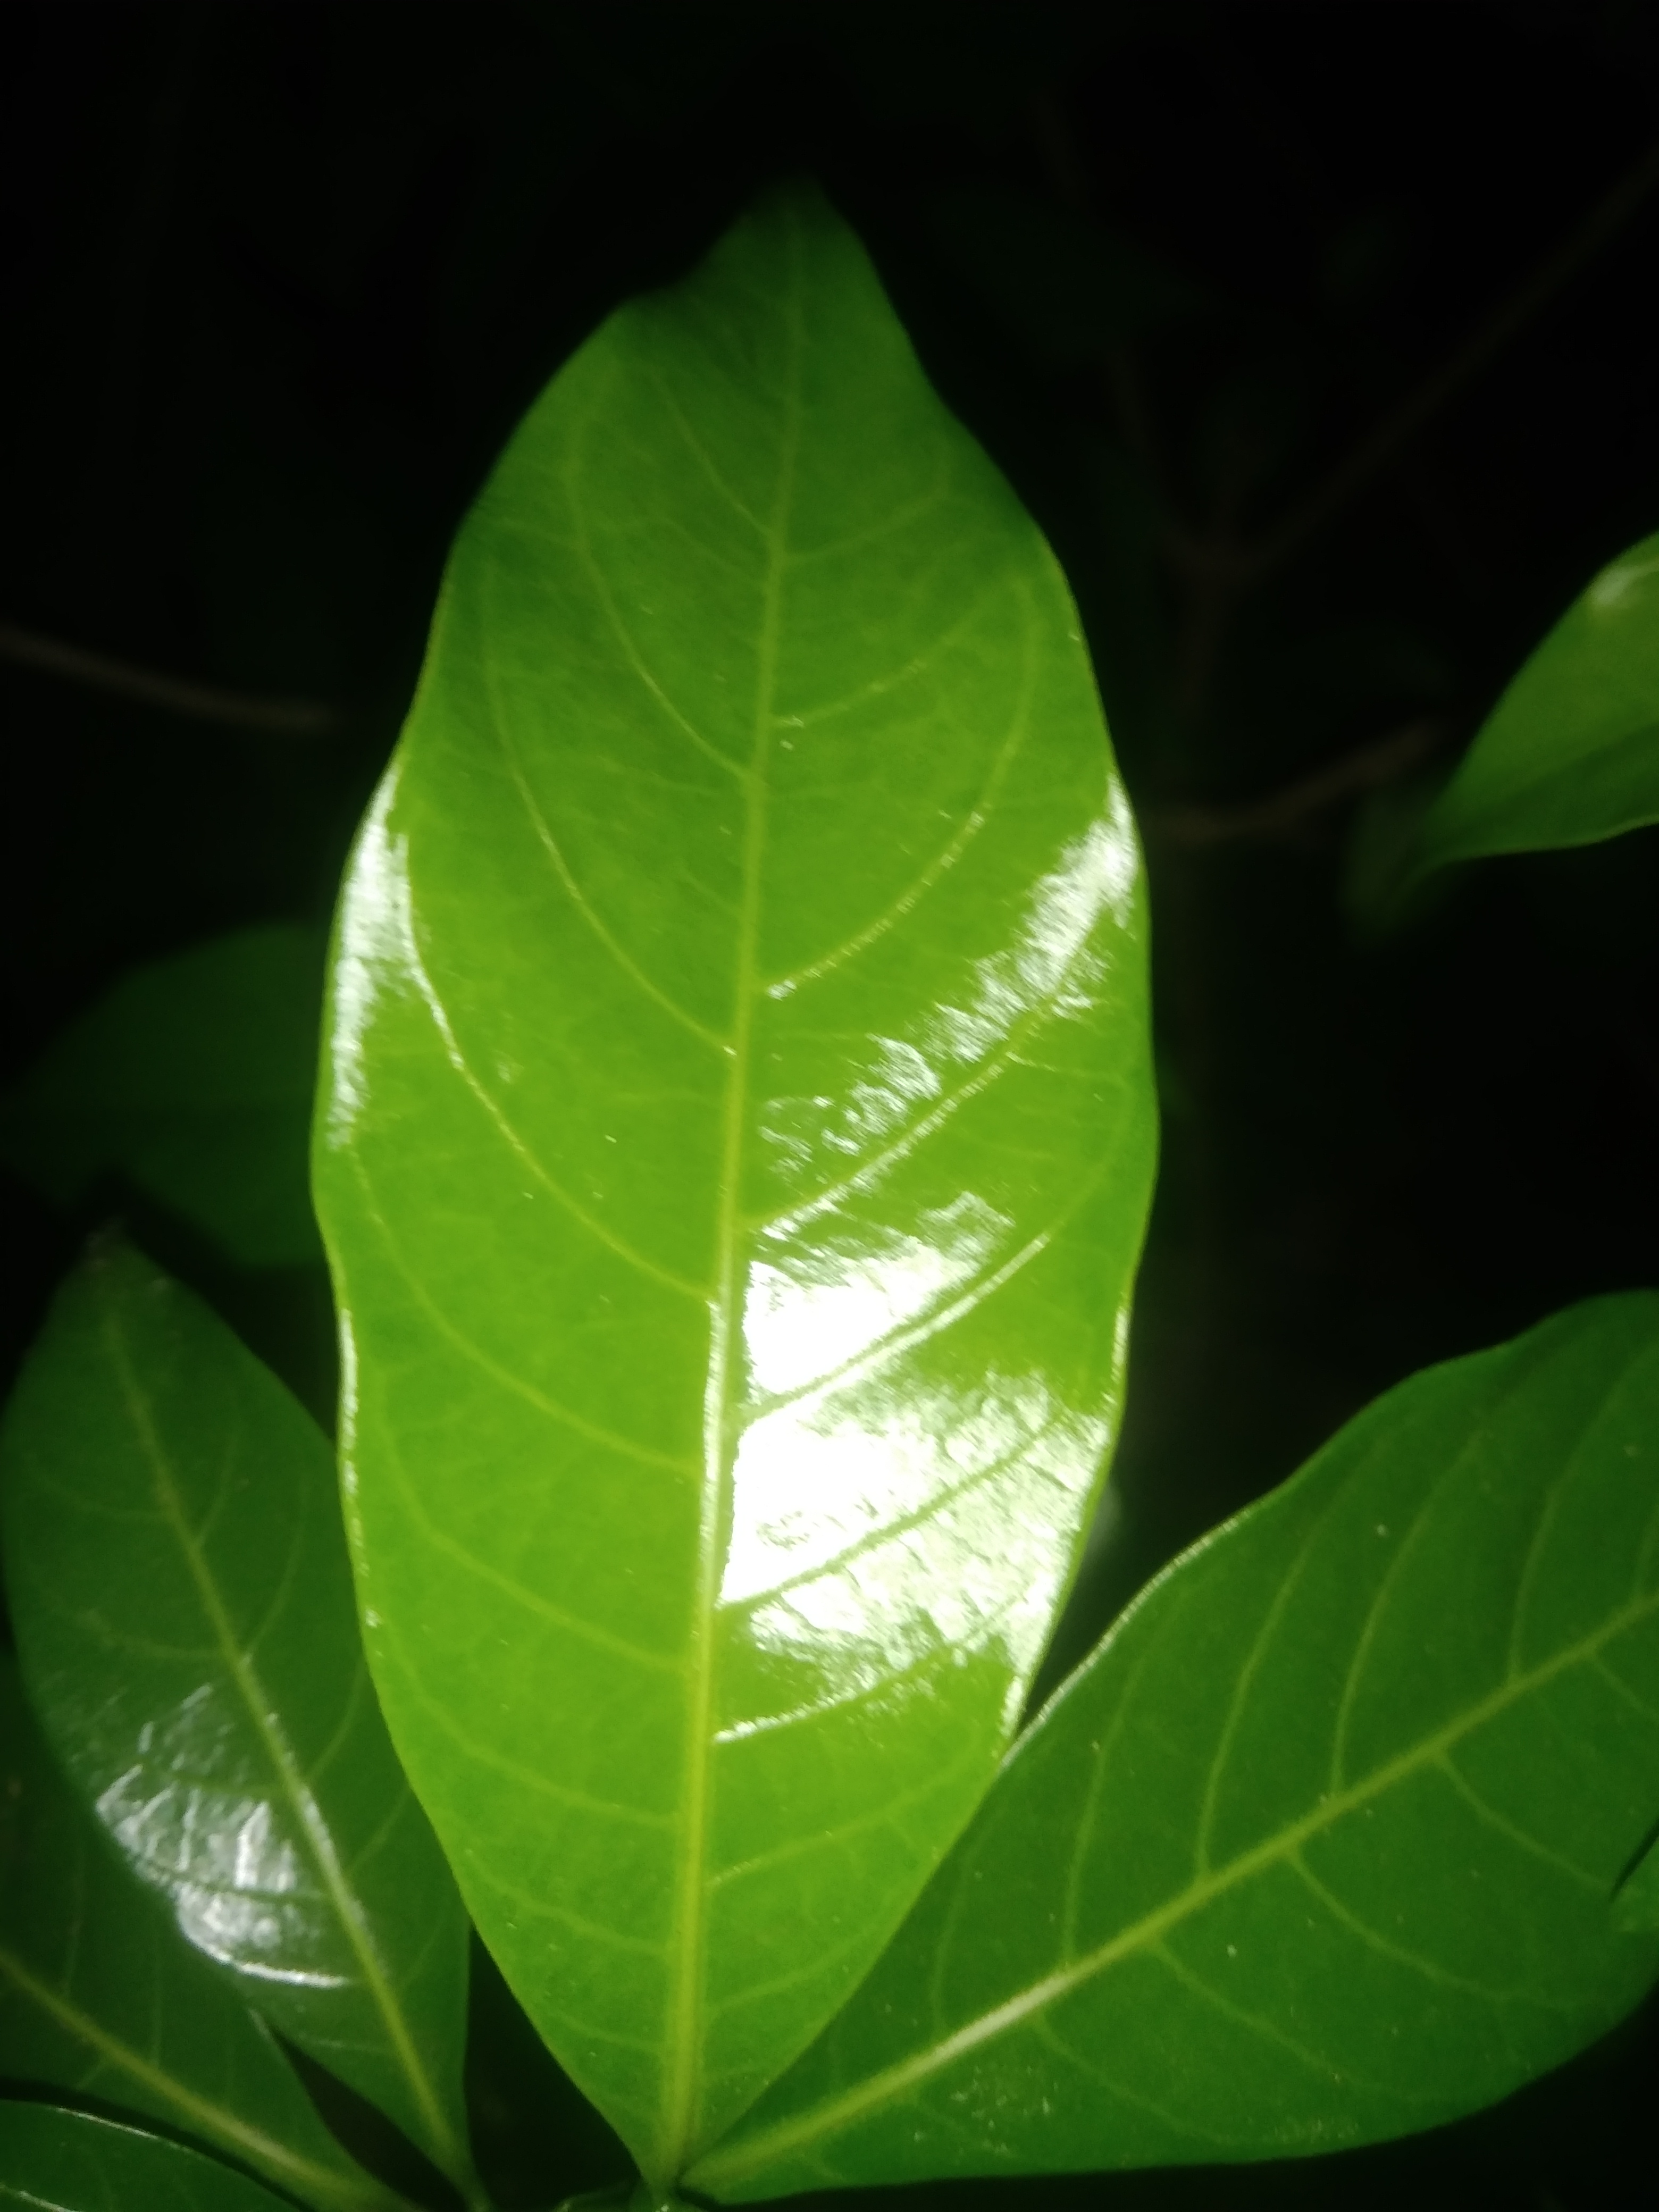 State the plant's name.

togor
